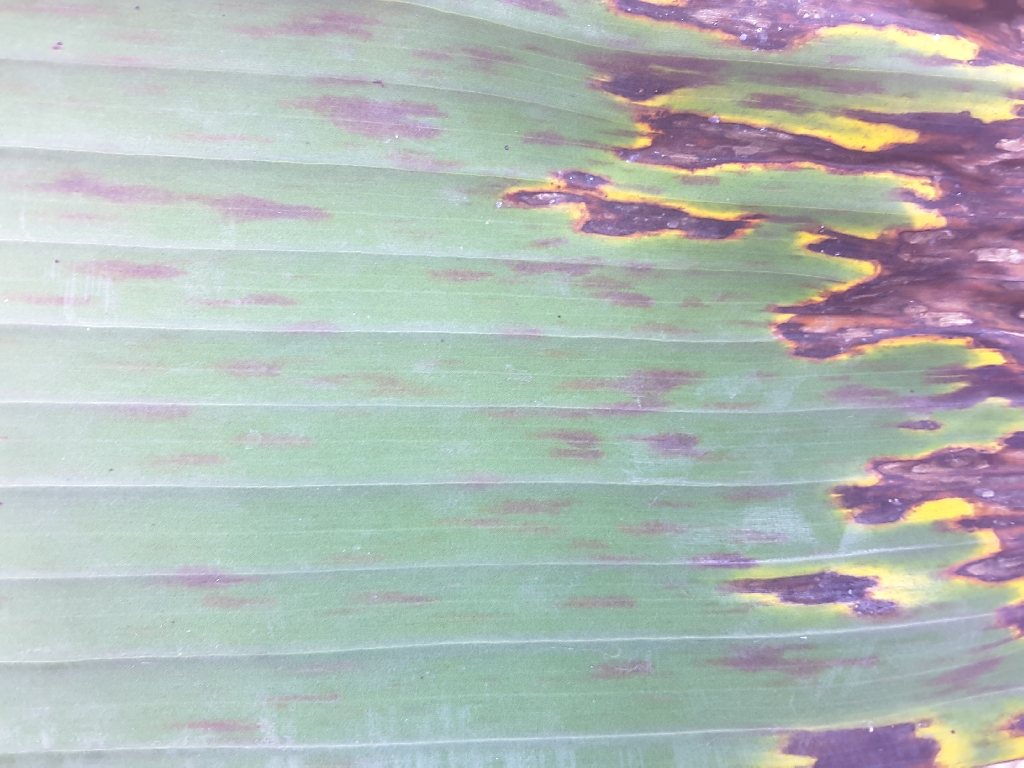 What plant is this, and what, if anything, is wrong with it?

banana, black sigatoka
